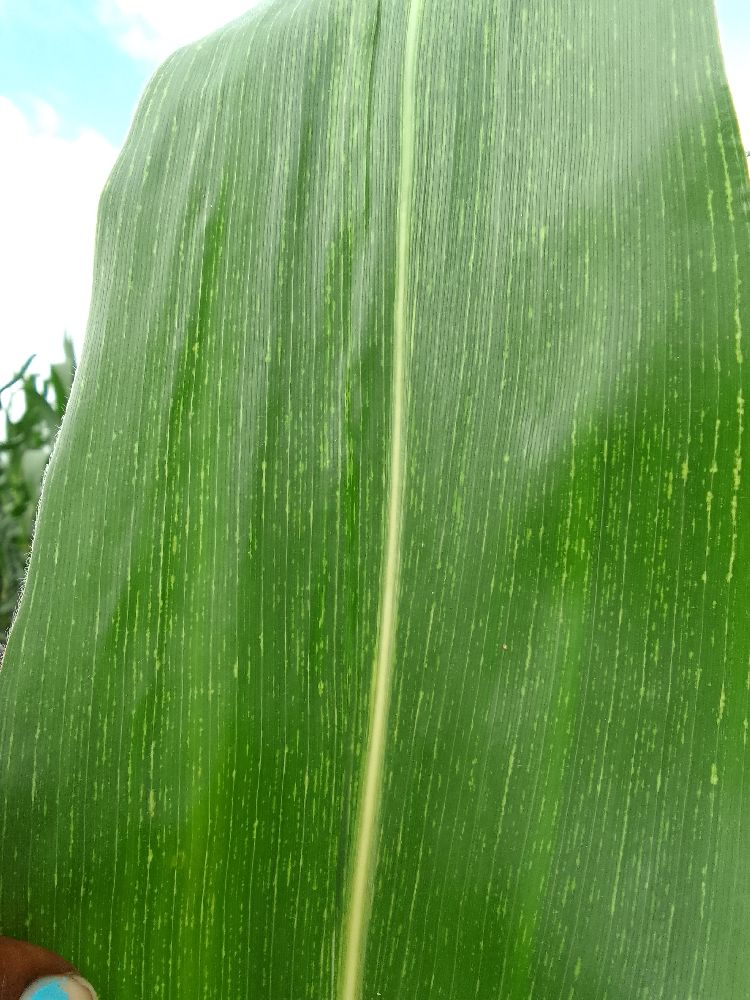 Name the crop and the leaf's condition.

maize, healthy
